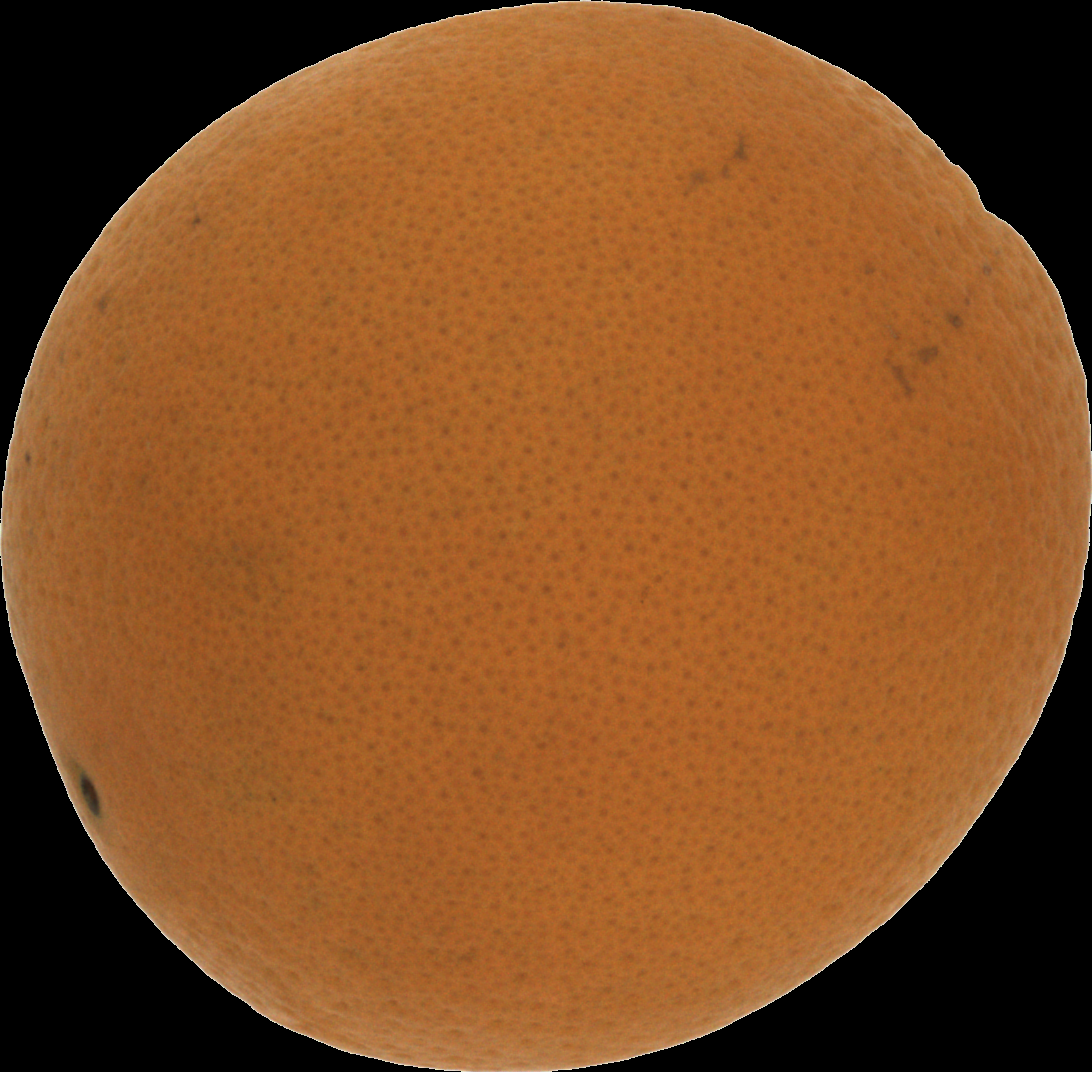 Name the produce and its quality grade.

orange, good
